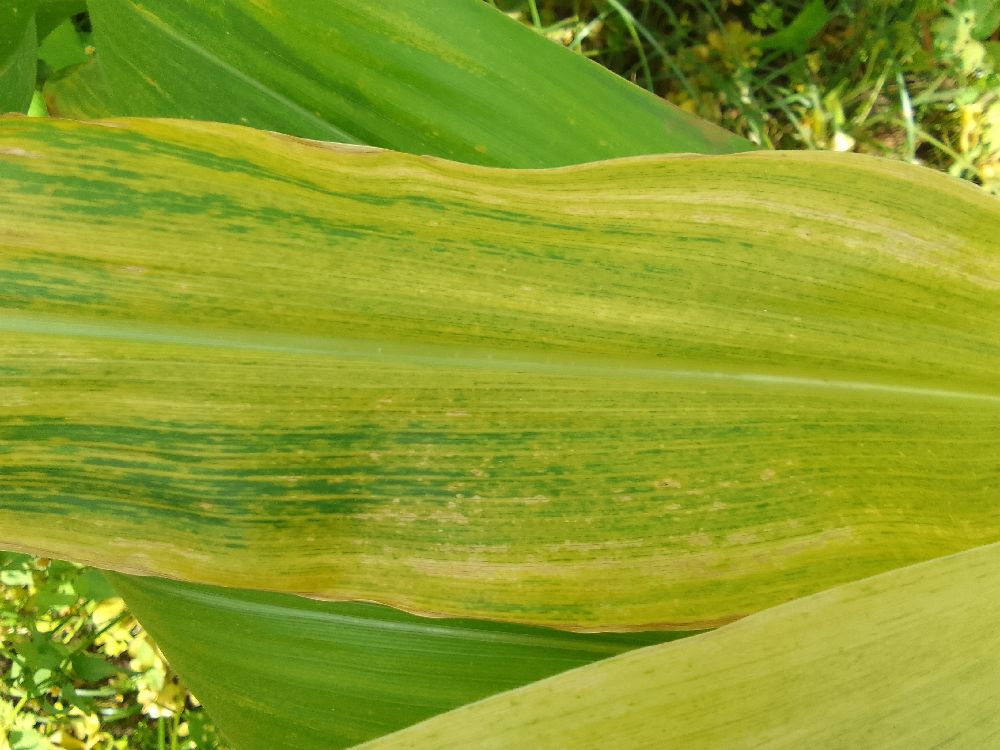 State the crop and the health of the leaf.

maize, maize lethal necrosis
